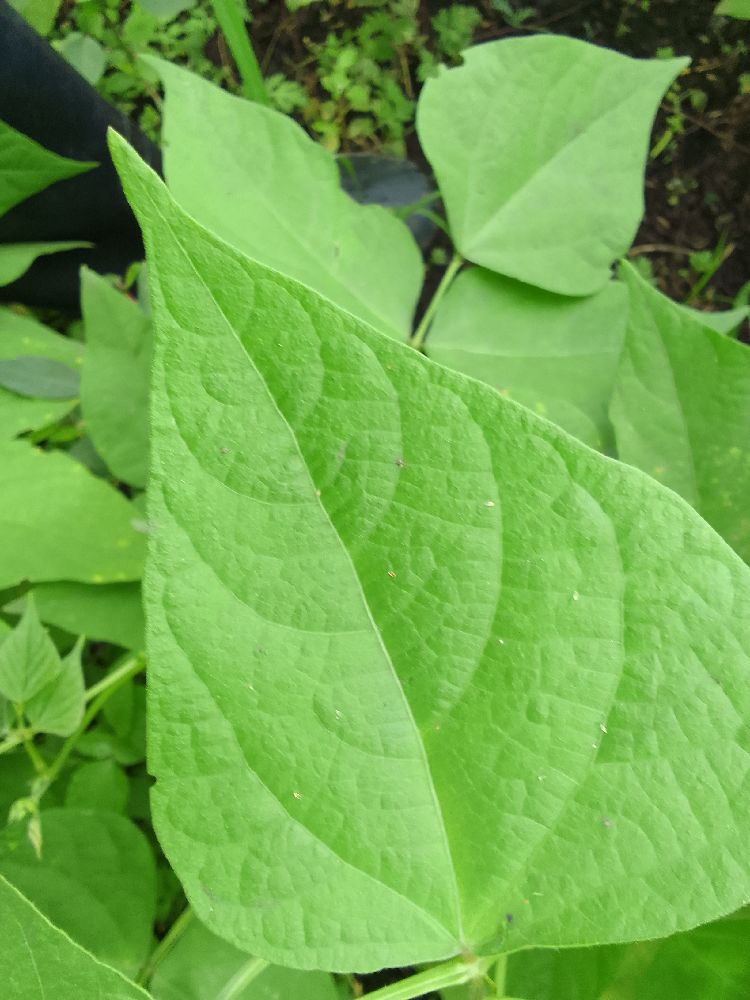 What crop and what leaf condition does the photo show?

common bean, healthy
